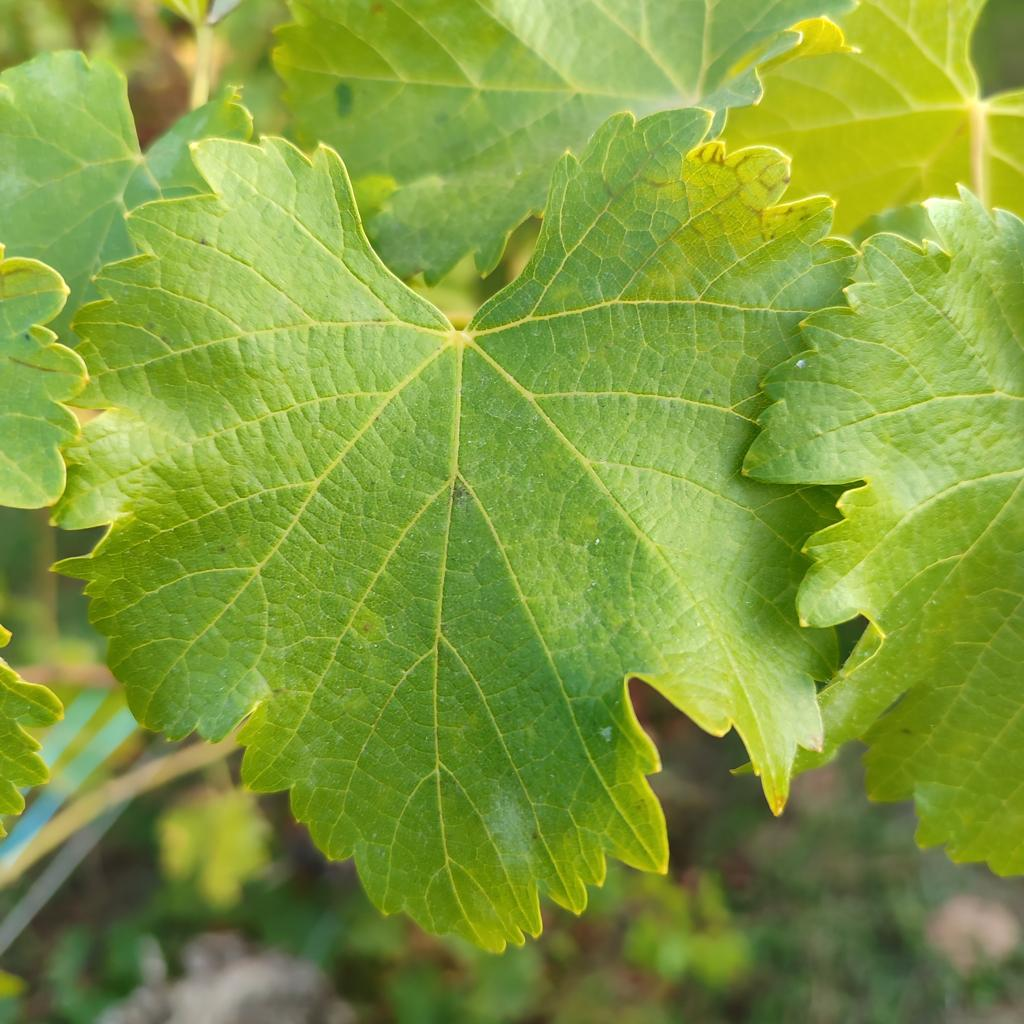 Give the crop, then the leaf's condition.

grapevine, powdery mildew
